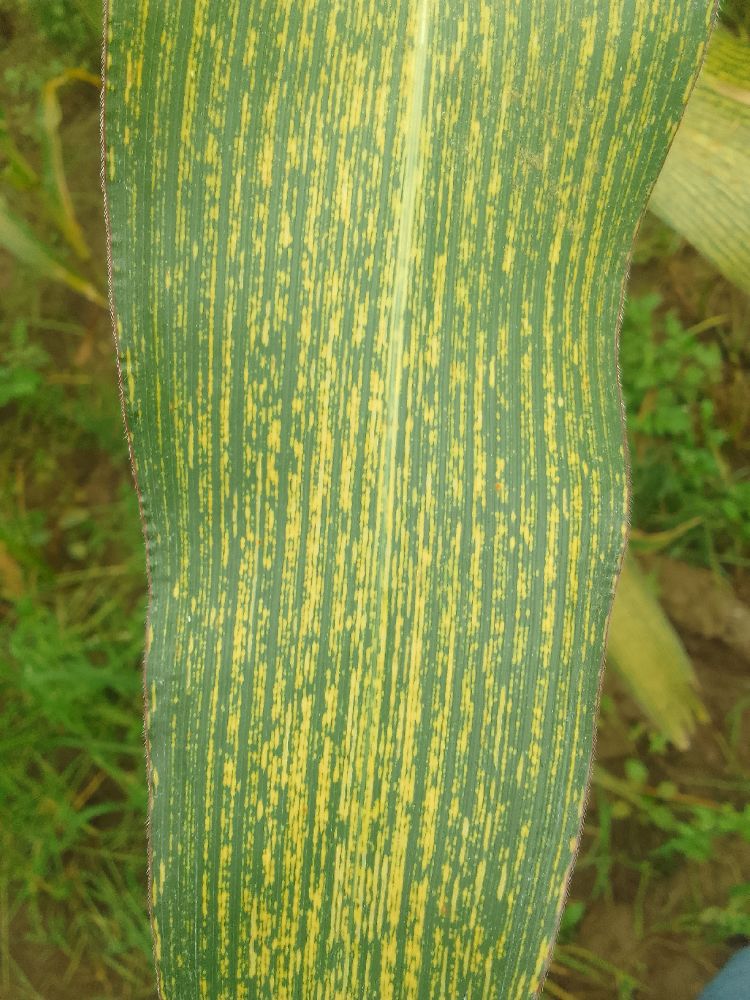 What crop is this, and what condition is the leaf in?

maize, maize streak virus
